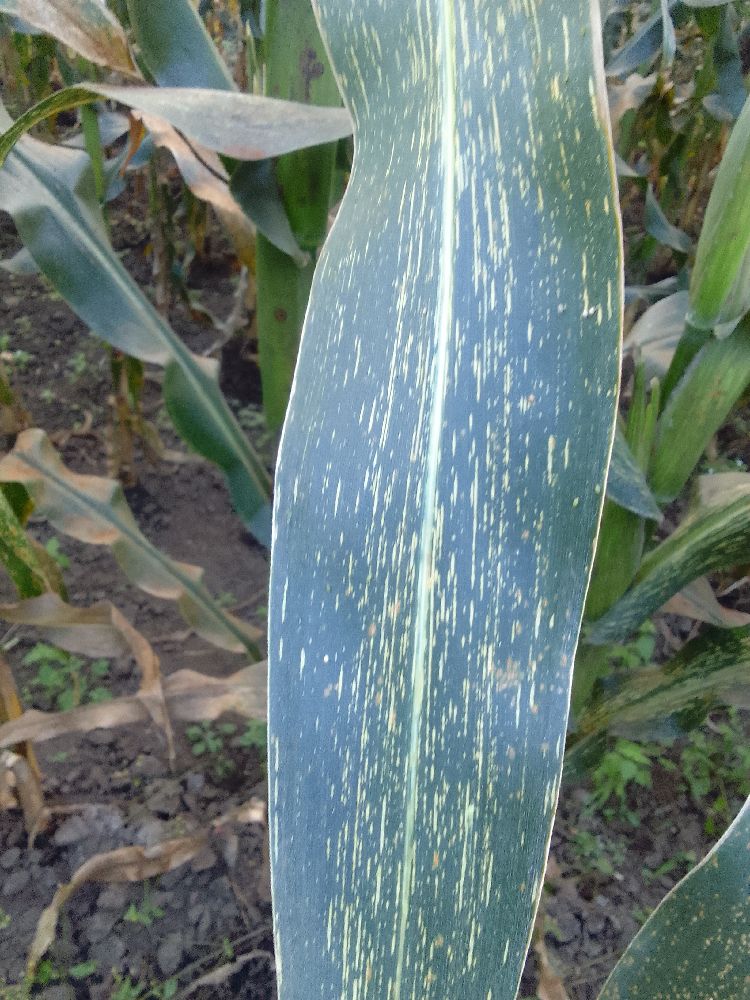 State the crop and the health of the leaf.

maize, maize streak virus
